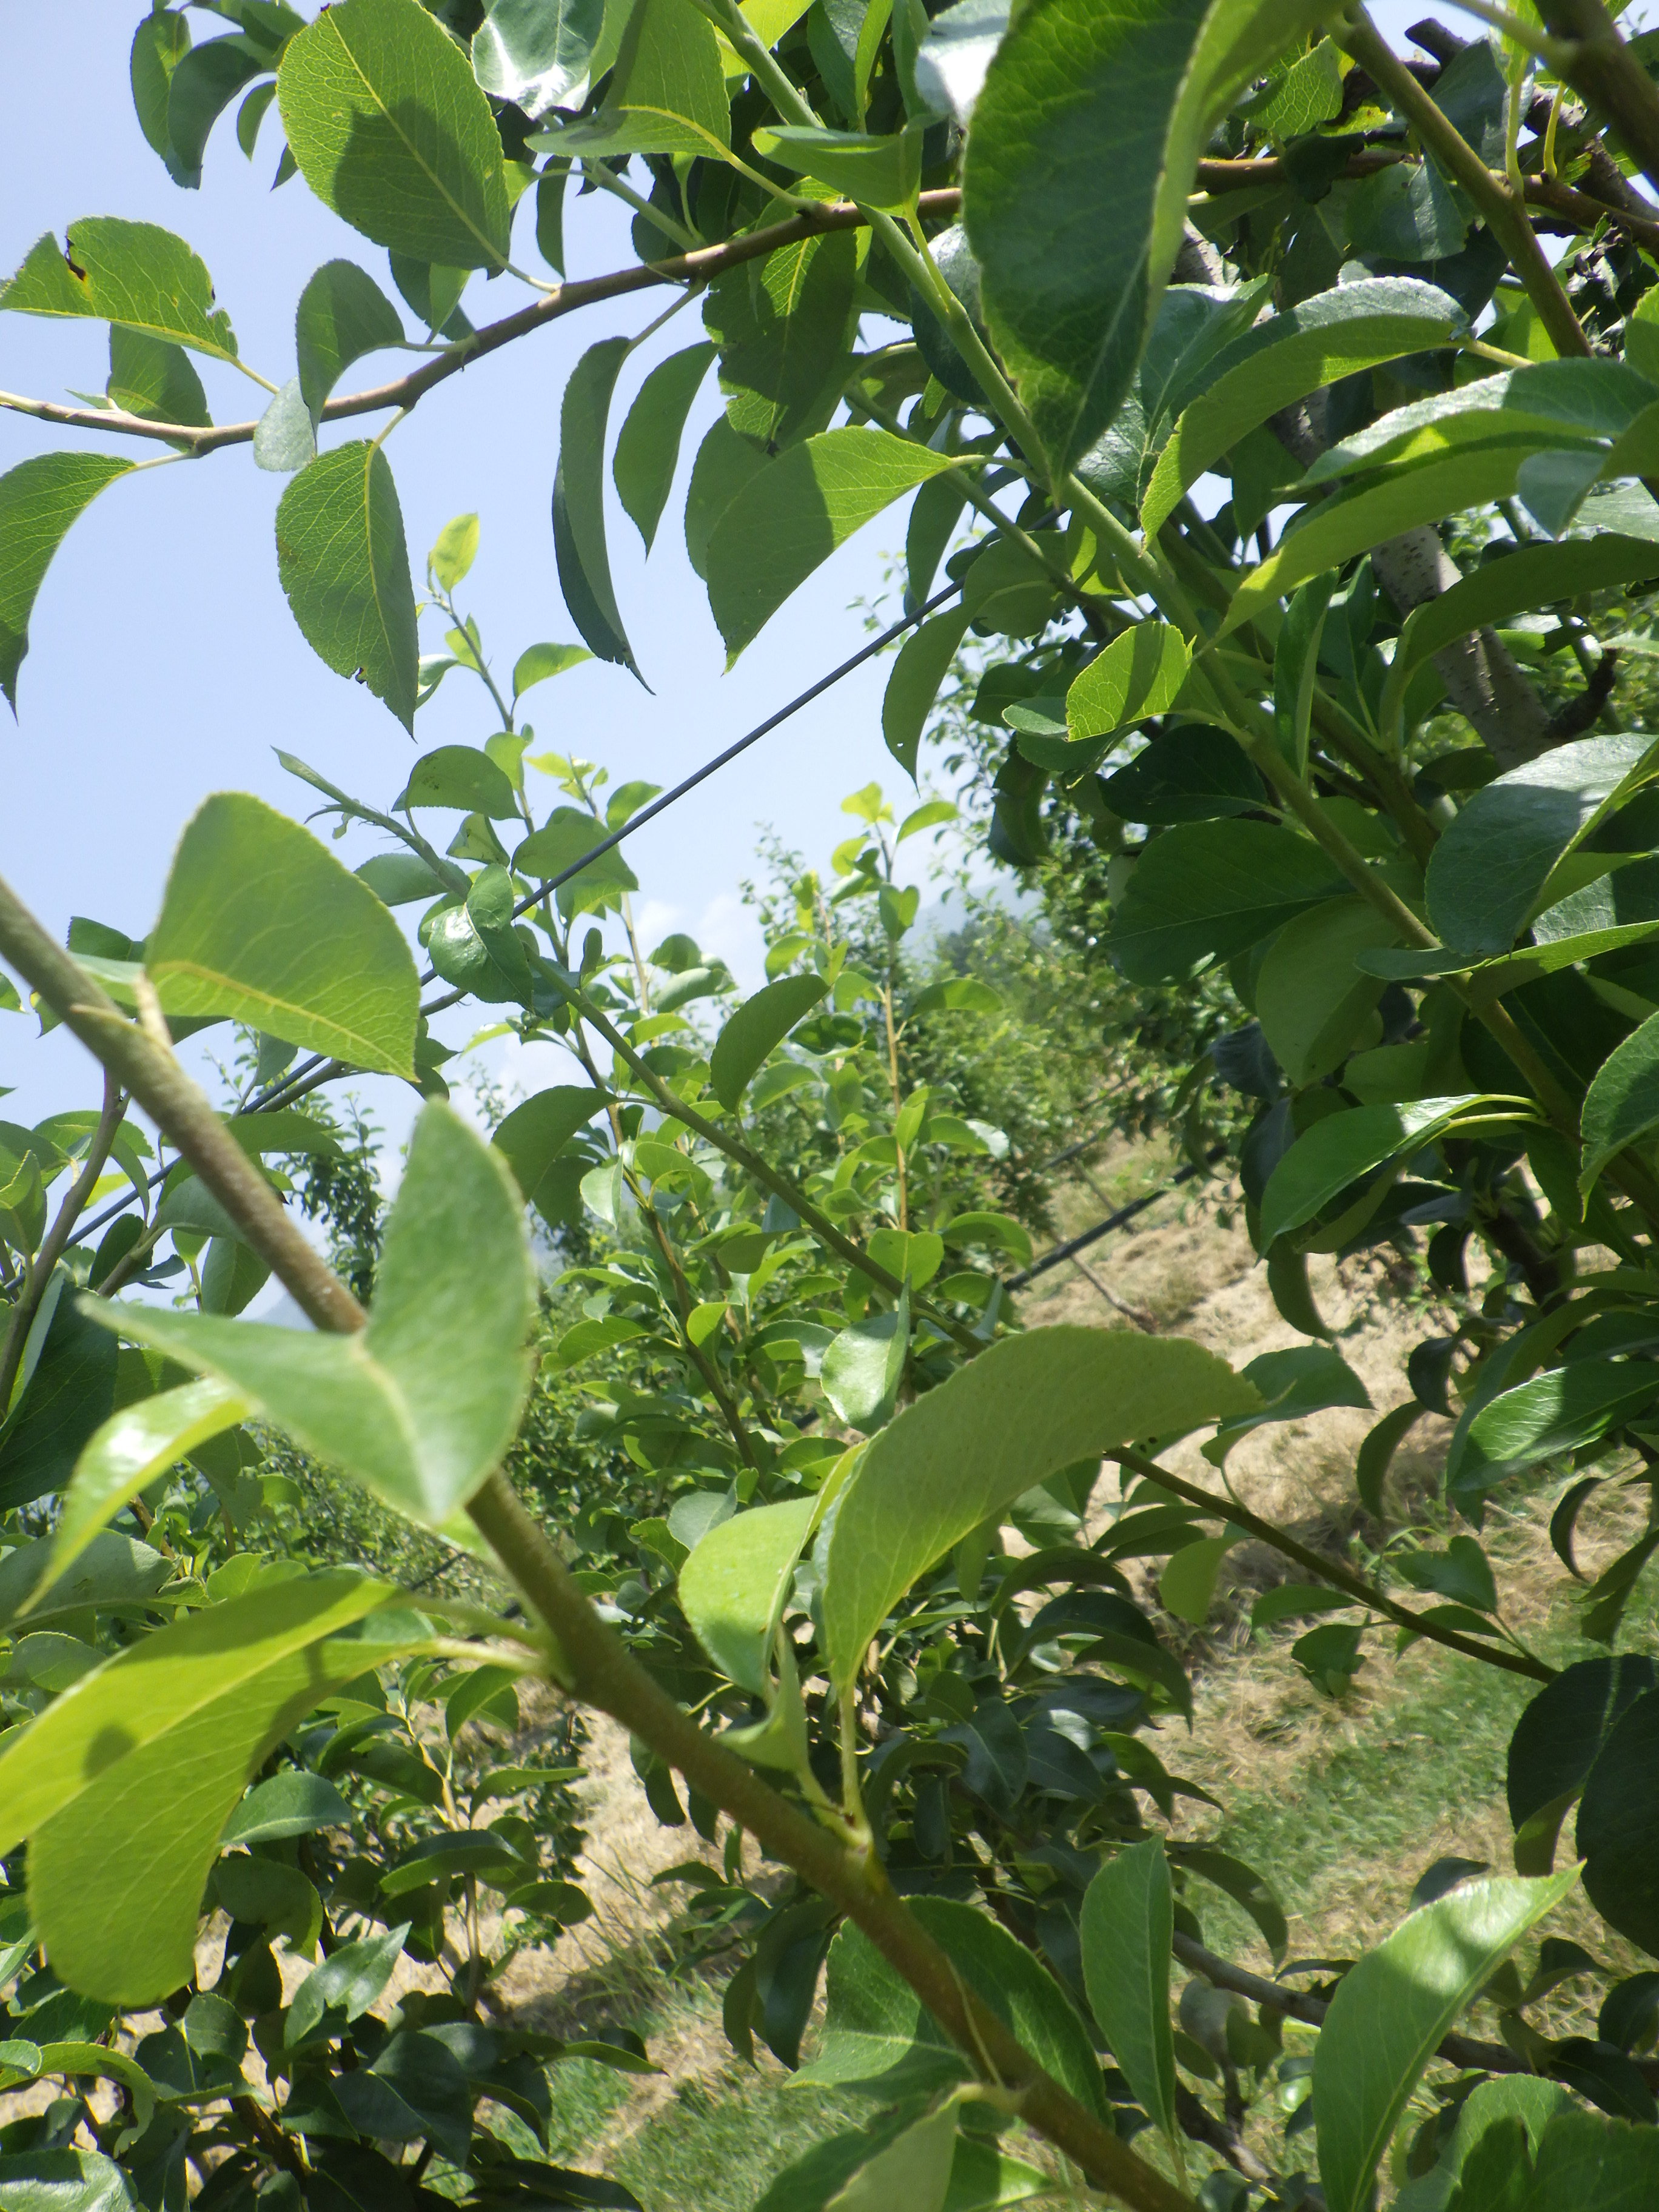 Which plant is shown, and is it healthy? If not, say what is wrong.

pear, mechanical damage
